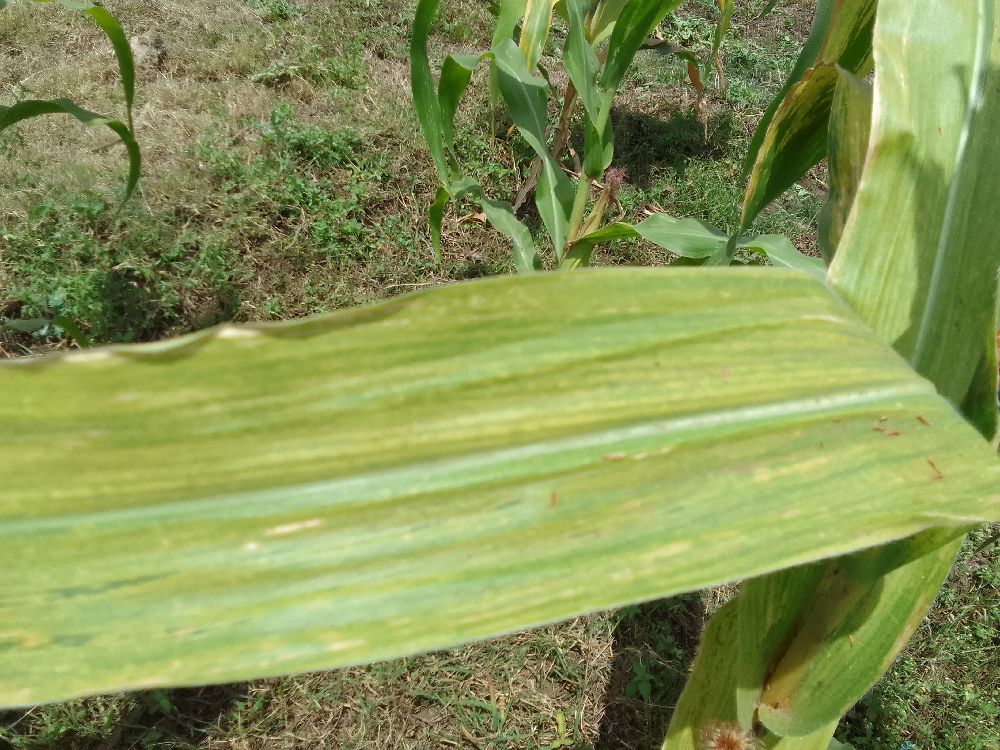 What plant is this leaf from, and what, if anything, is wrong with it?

maize, maize lethal necrosis
